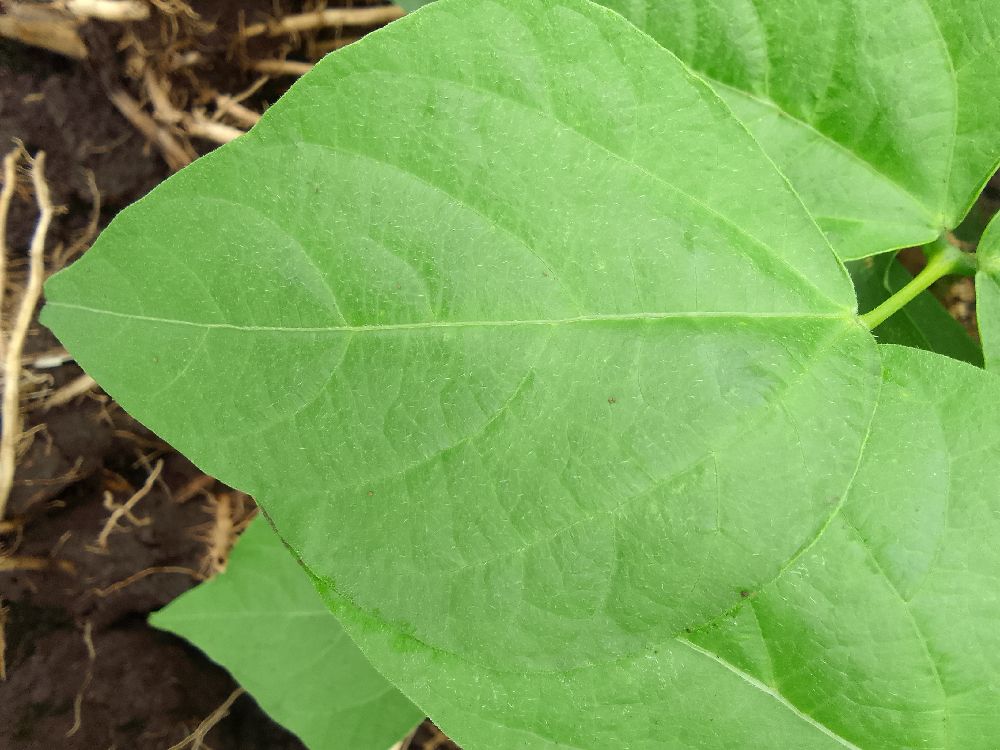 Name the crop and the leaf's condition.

common bean, healthy
